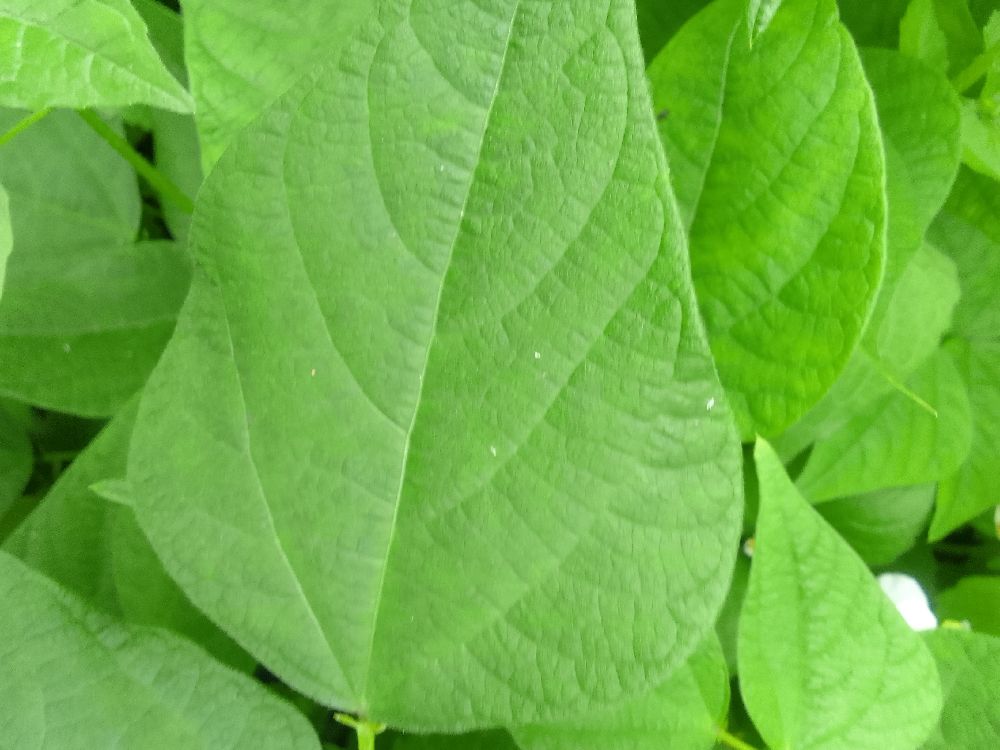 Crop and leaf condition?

common bean, healthy
